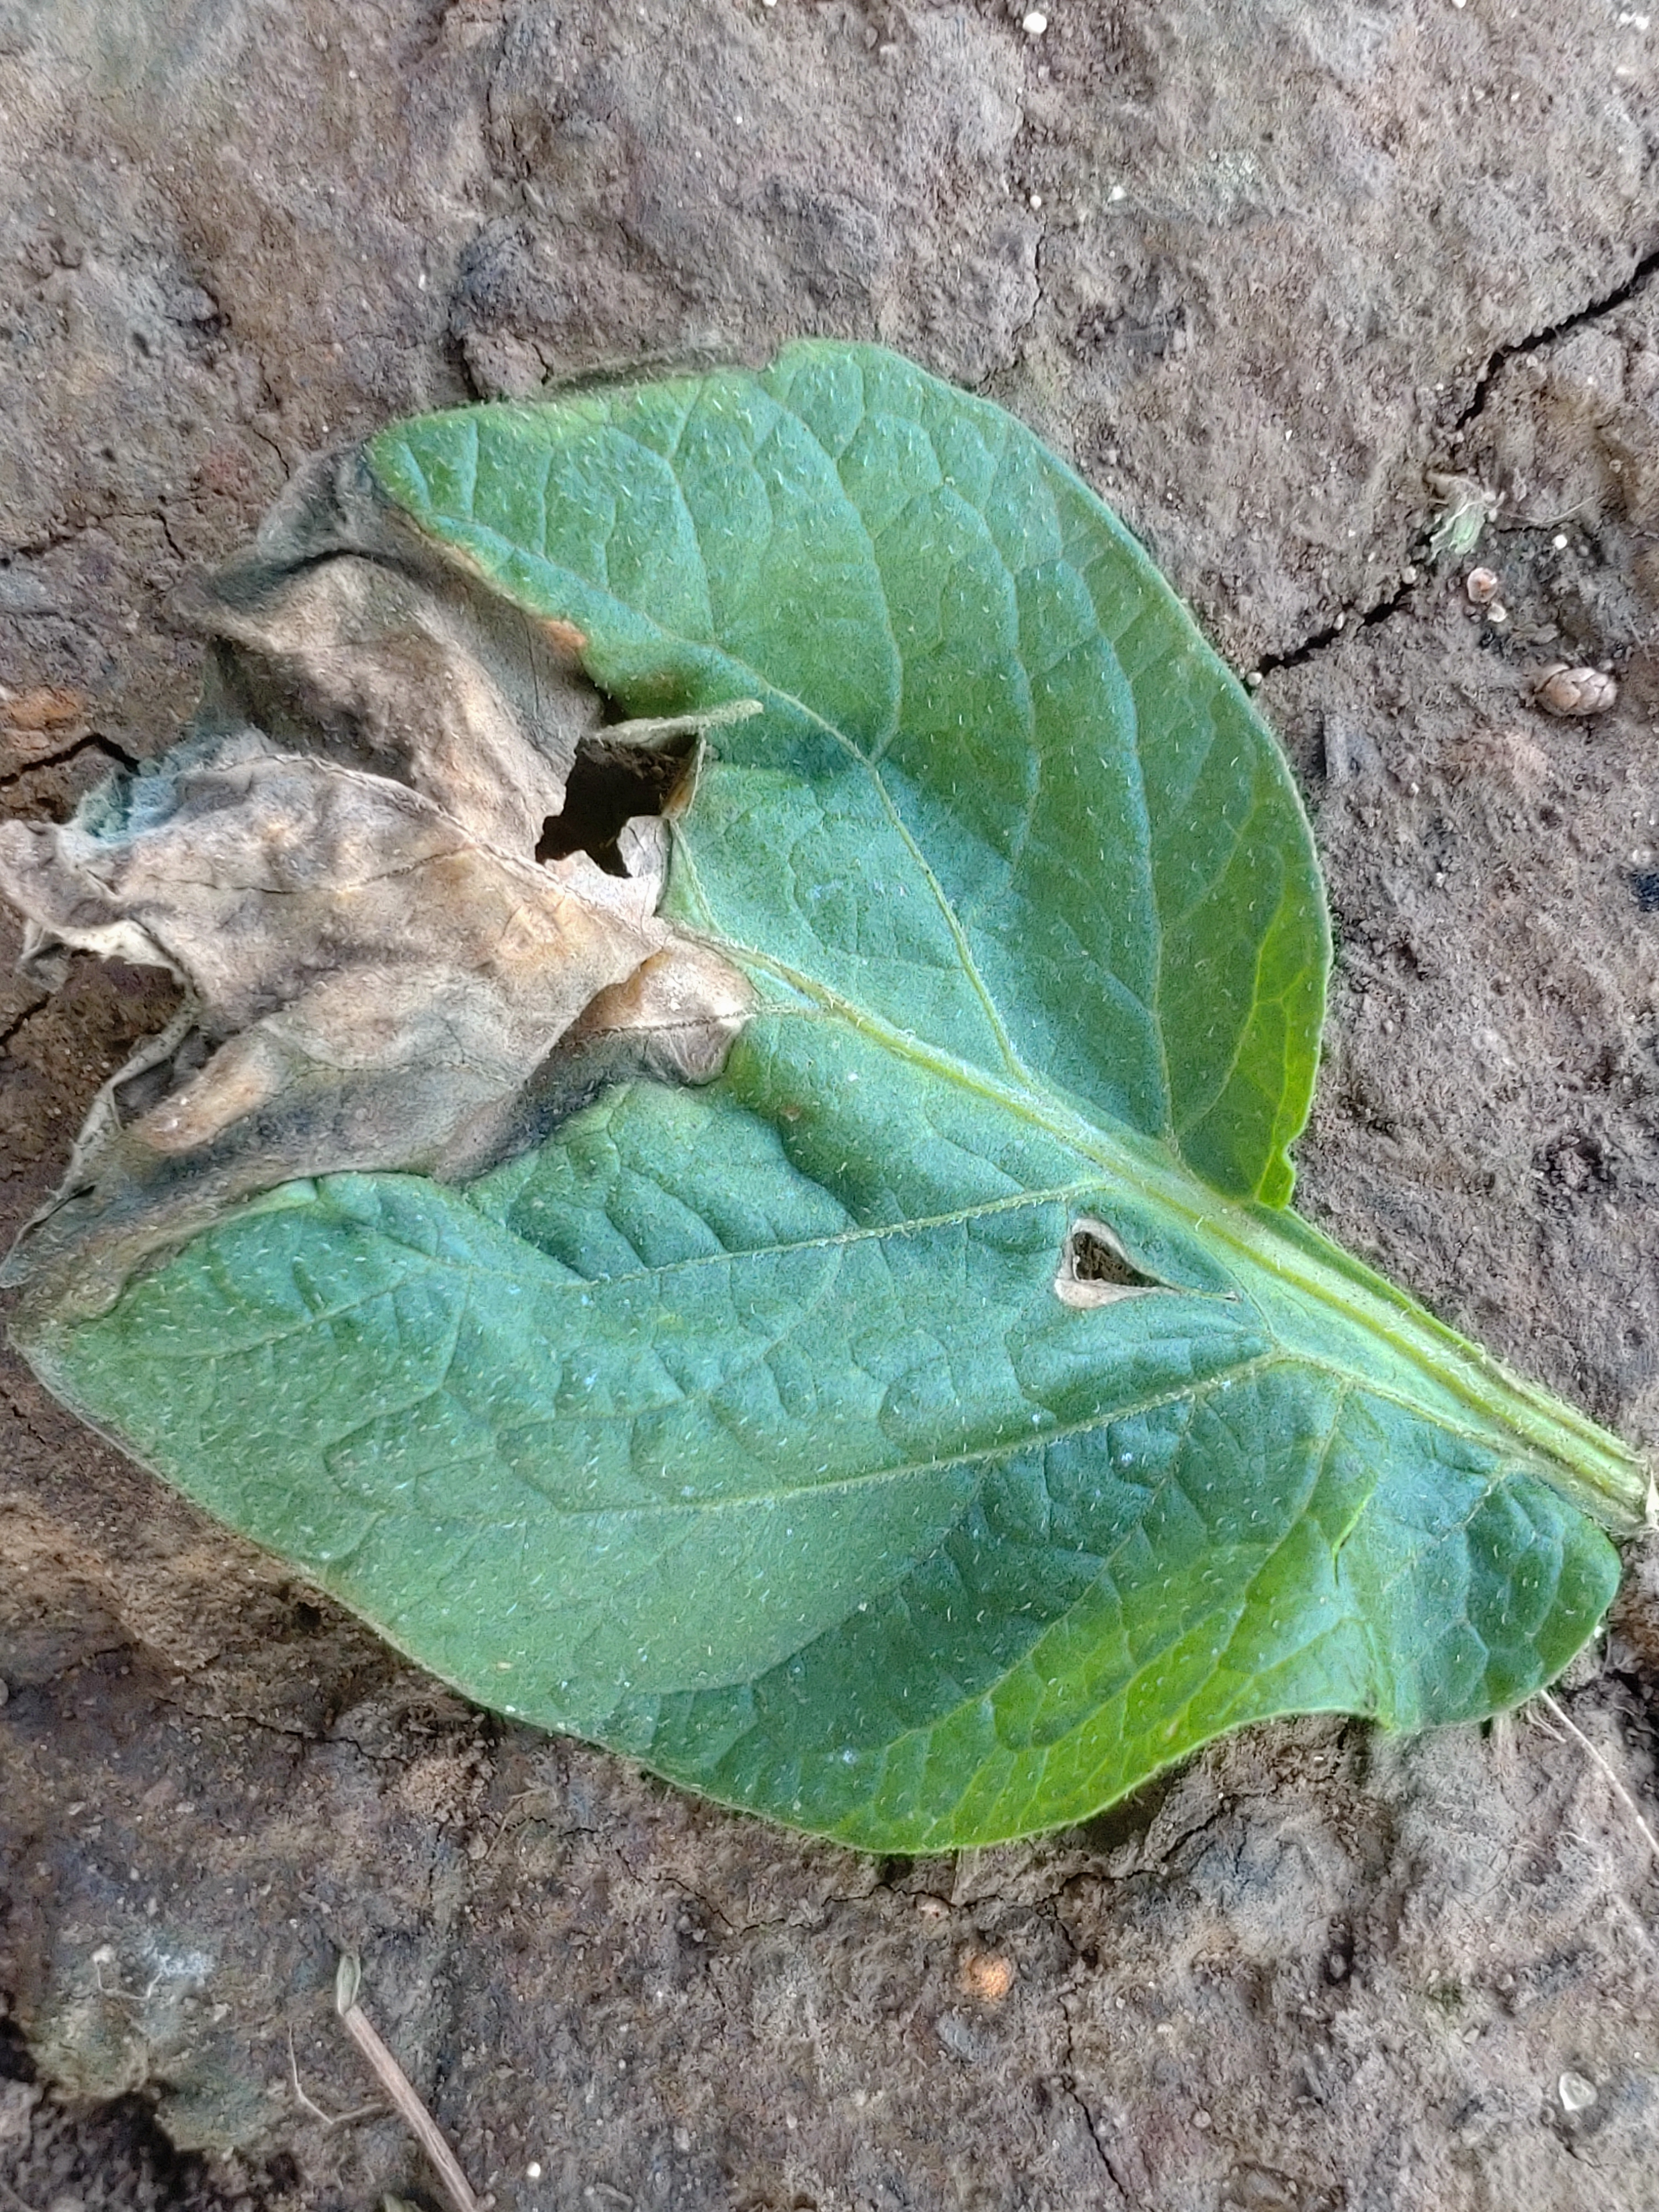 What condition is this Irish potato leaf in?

early blight
